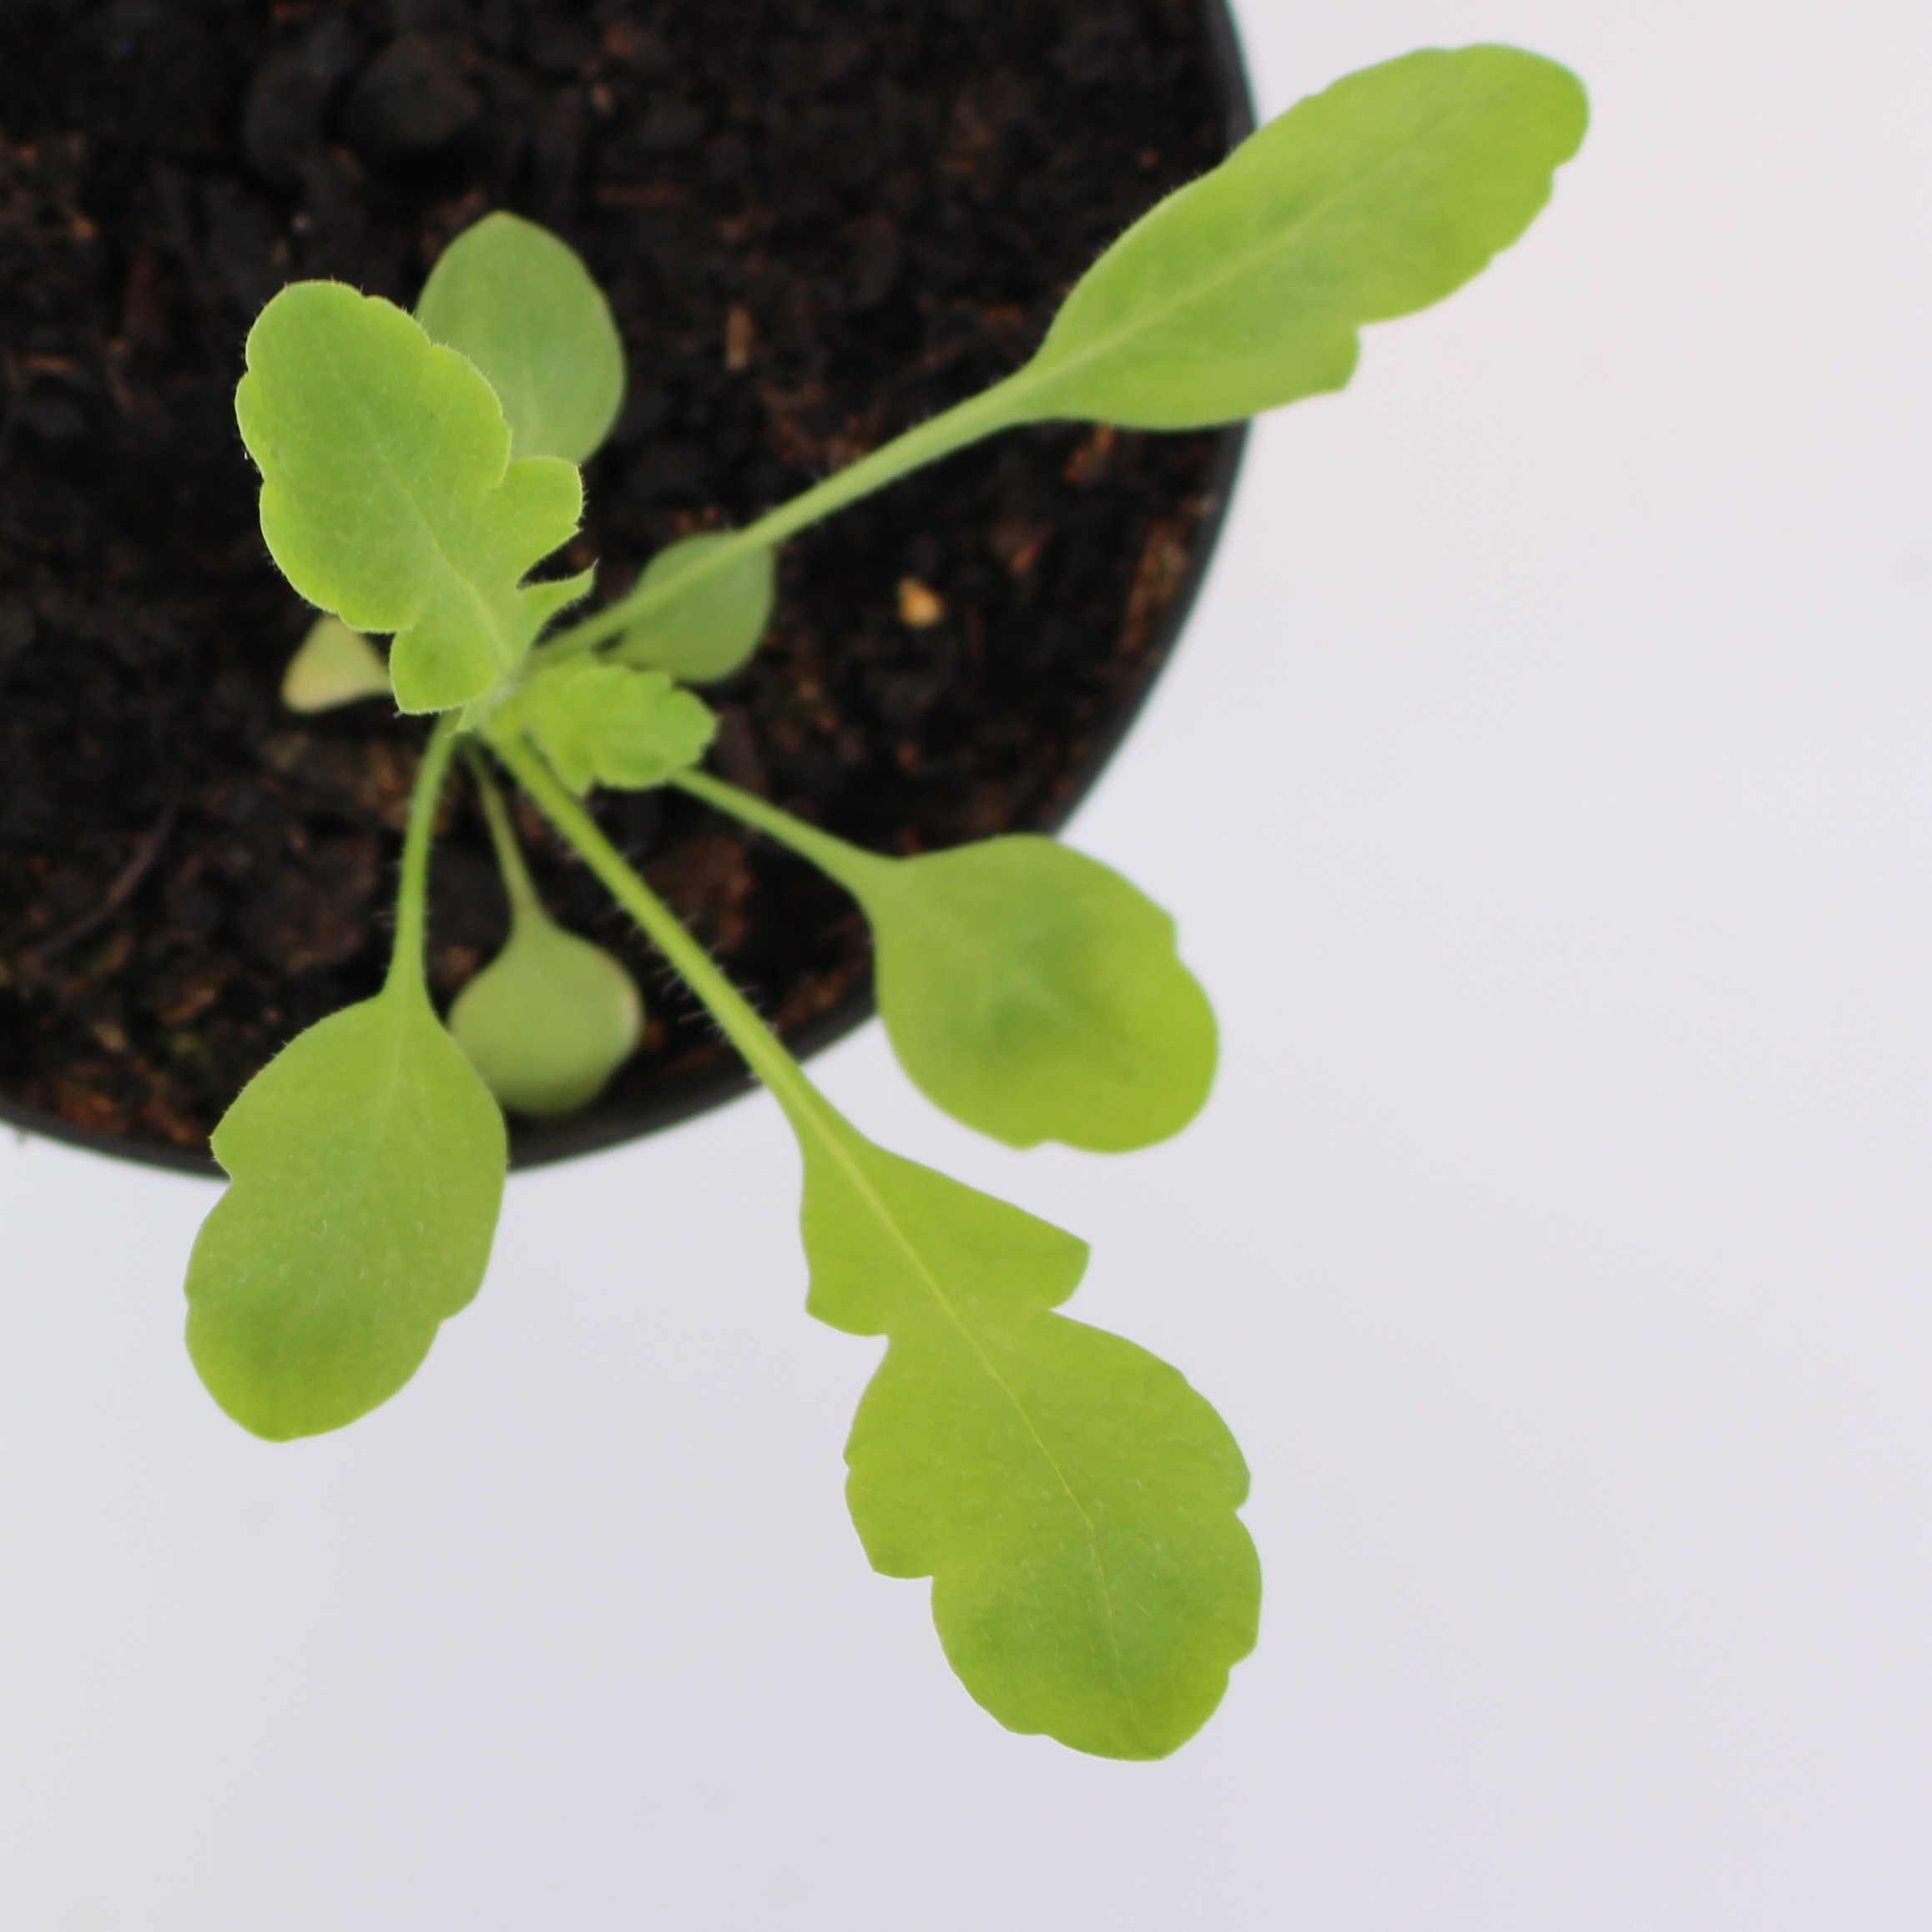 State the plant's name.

Papaver rhoeas
